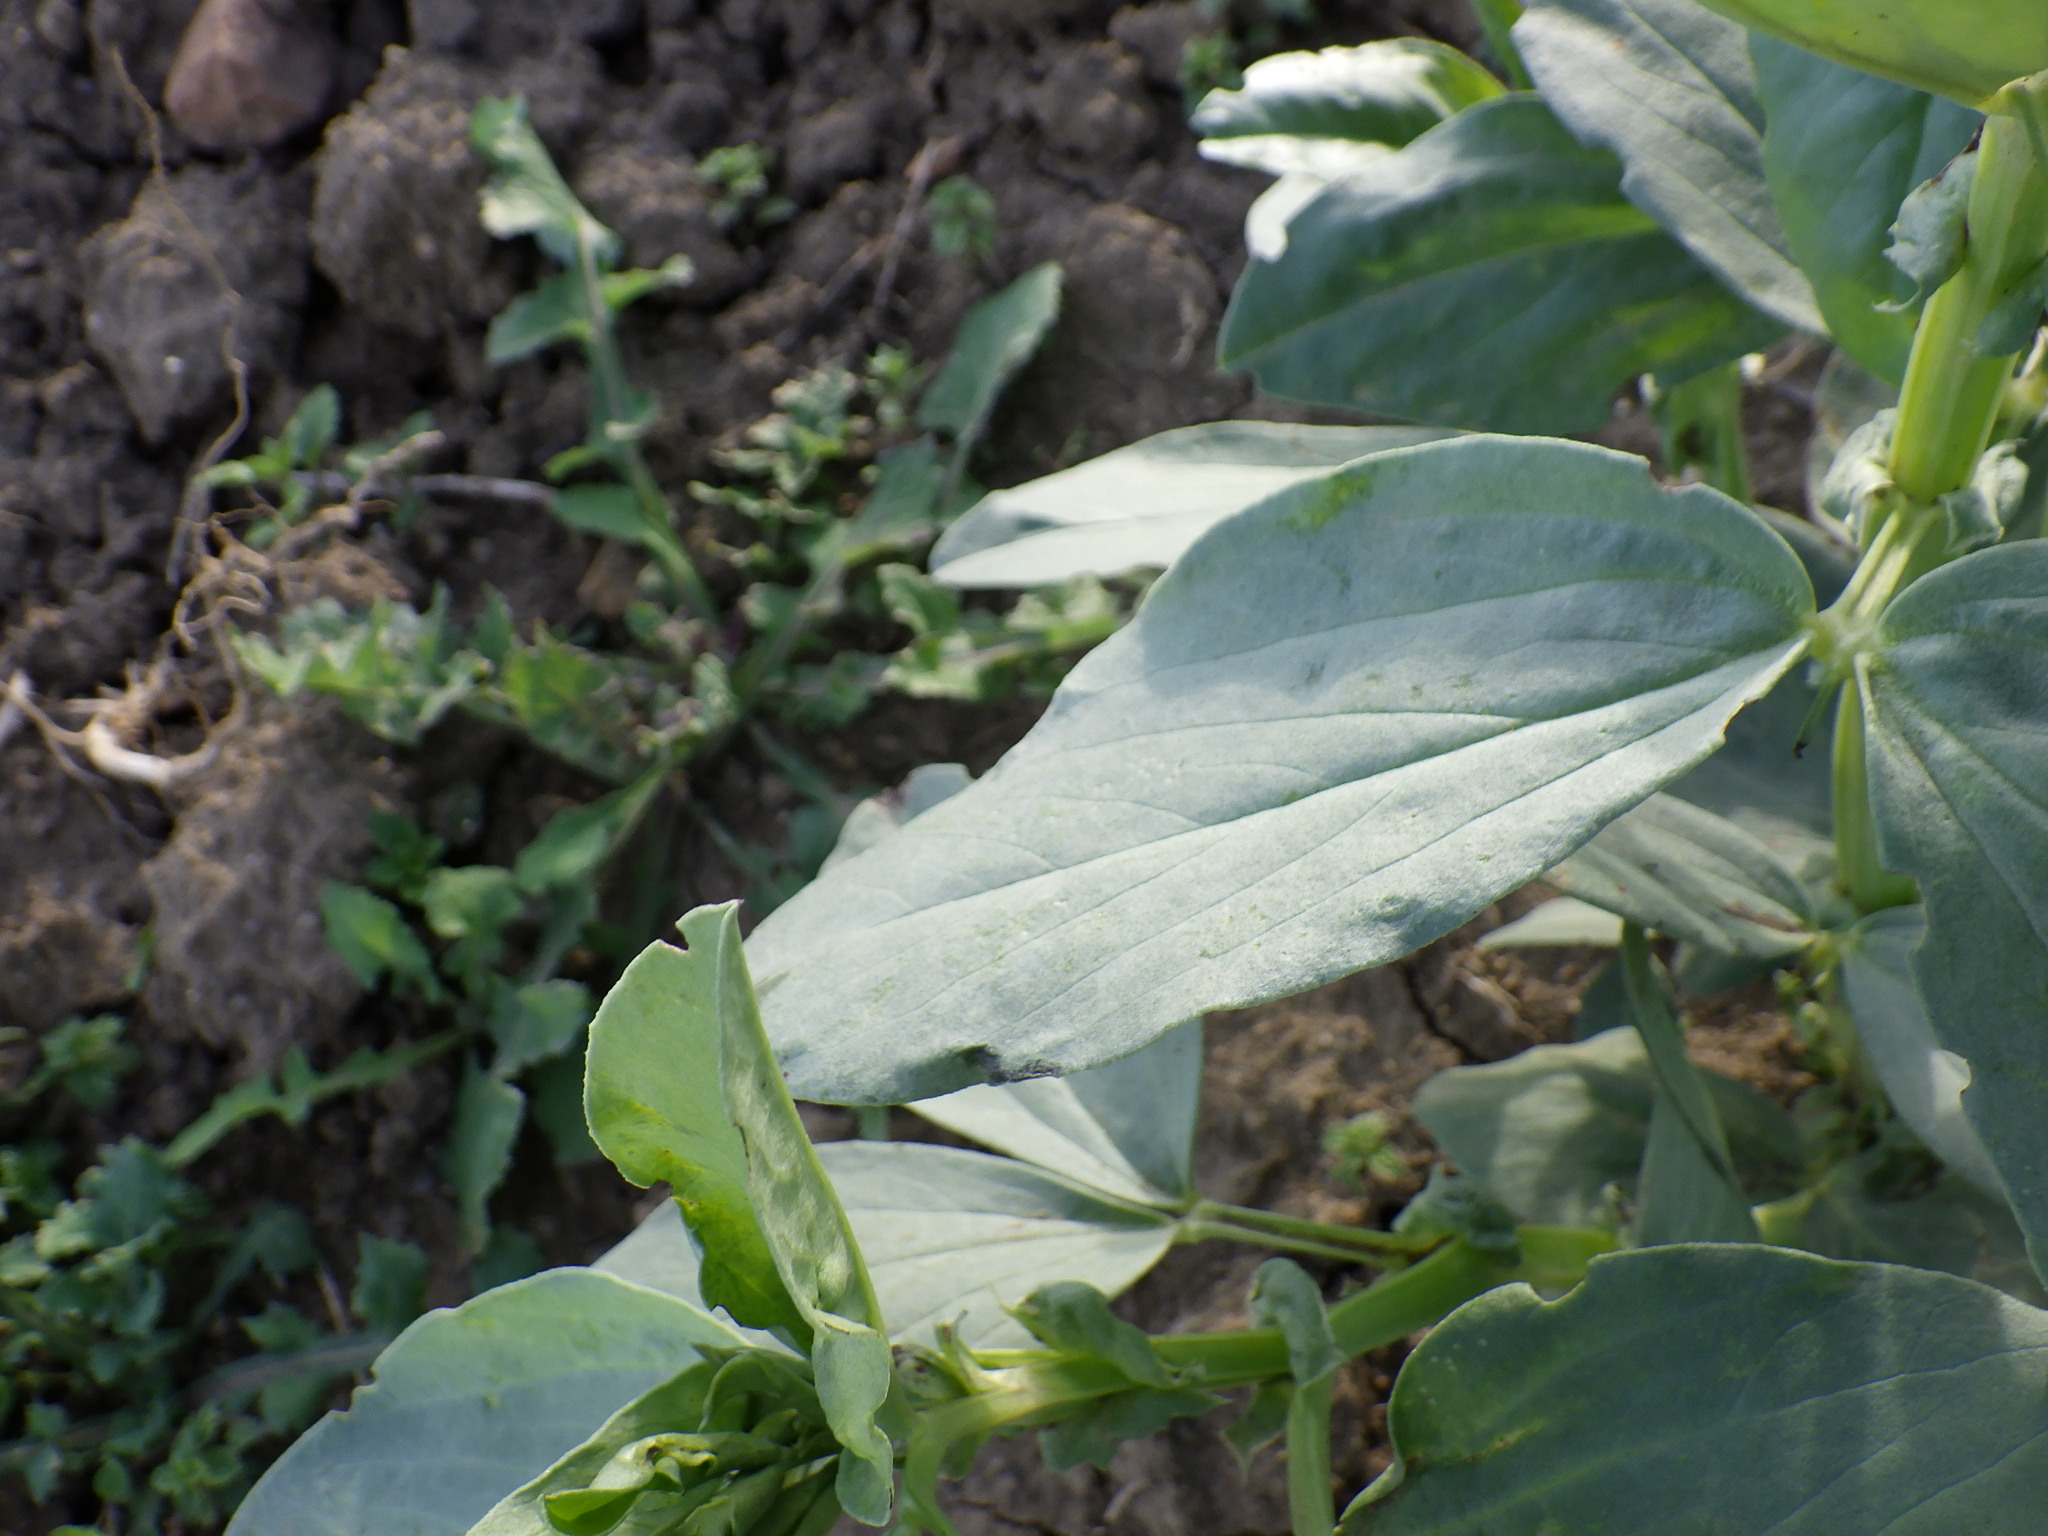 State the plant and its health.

faba bean, phytophagous
